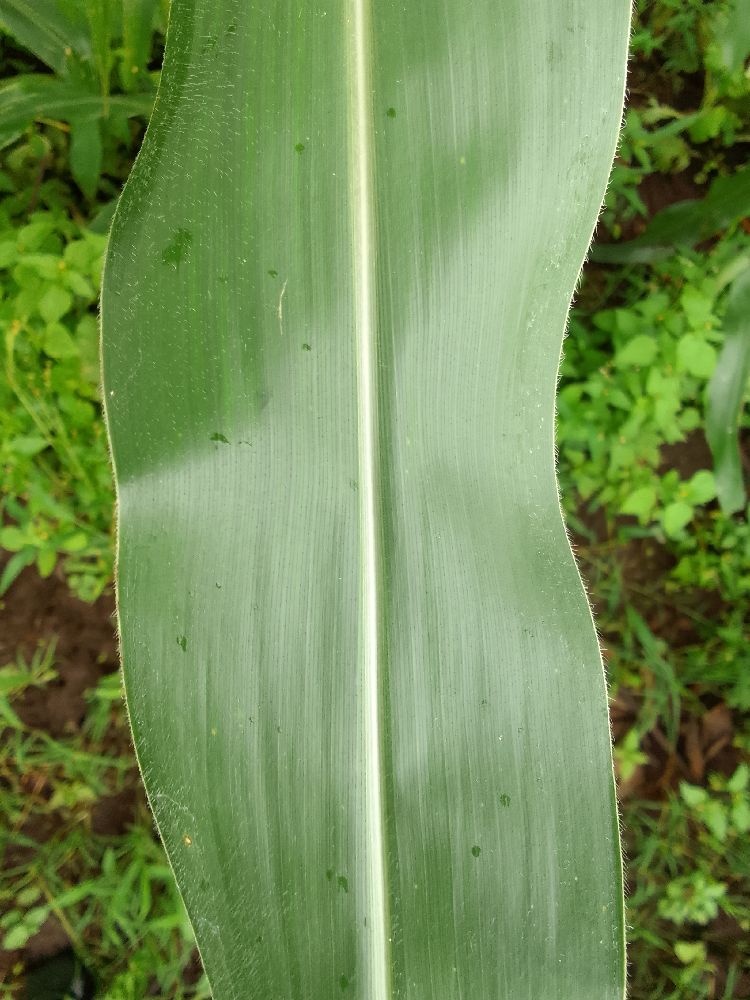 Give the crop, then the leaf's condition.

maize, healthy
